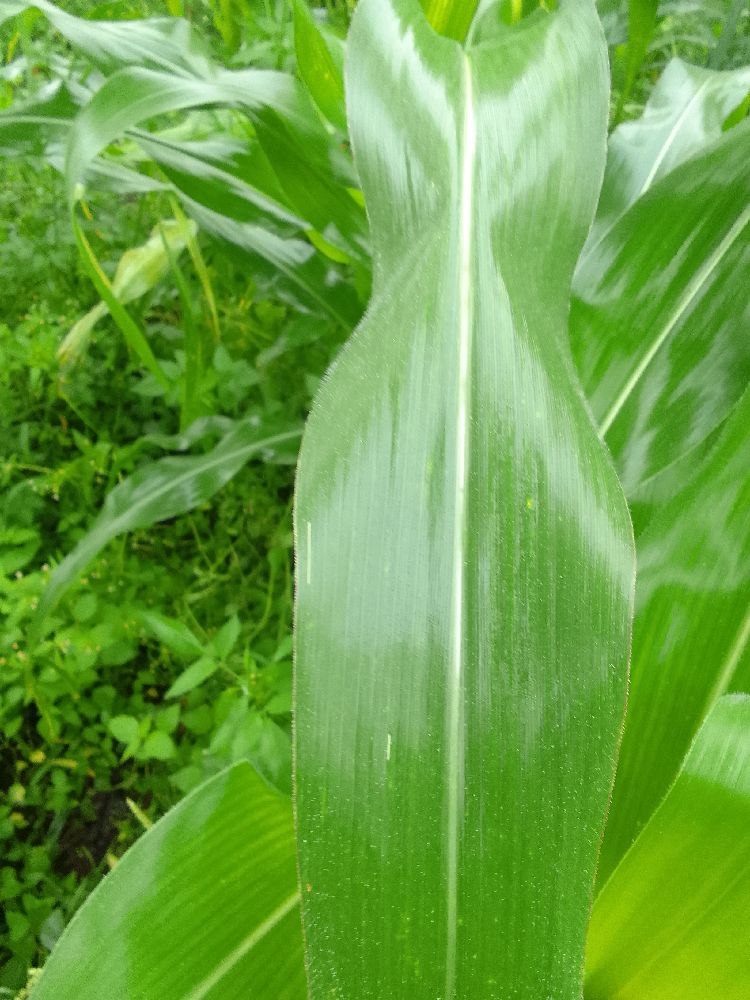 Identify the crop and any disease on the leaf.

maize, healthy
